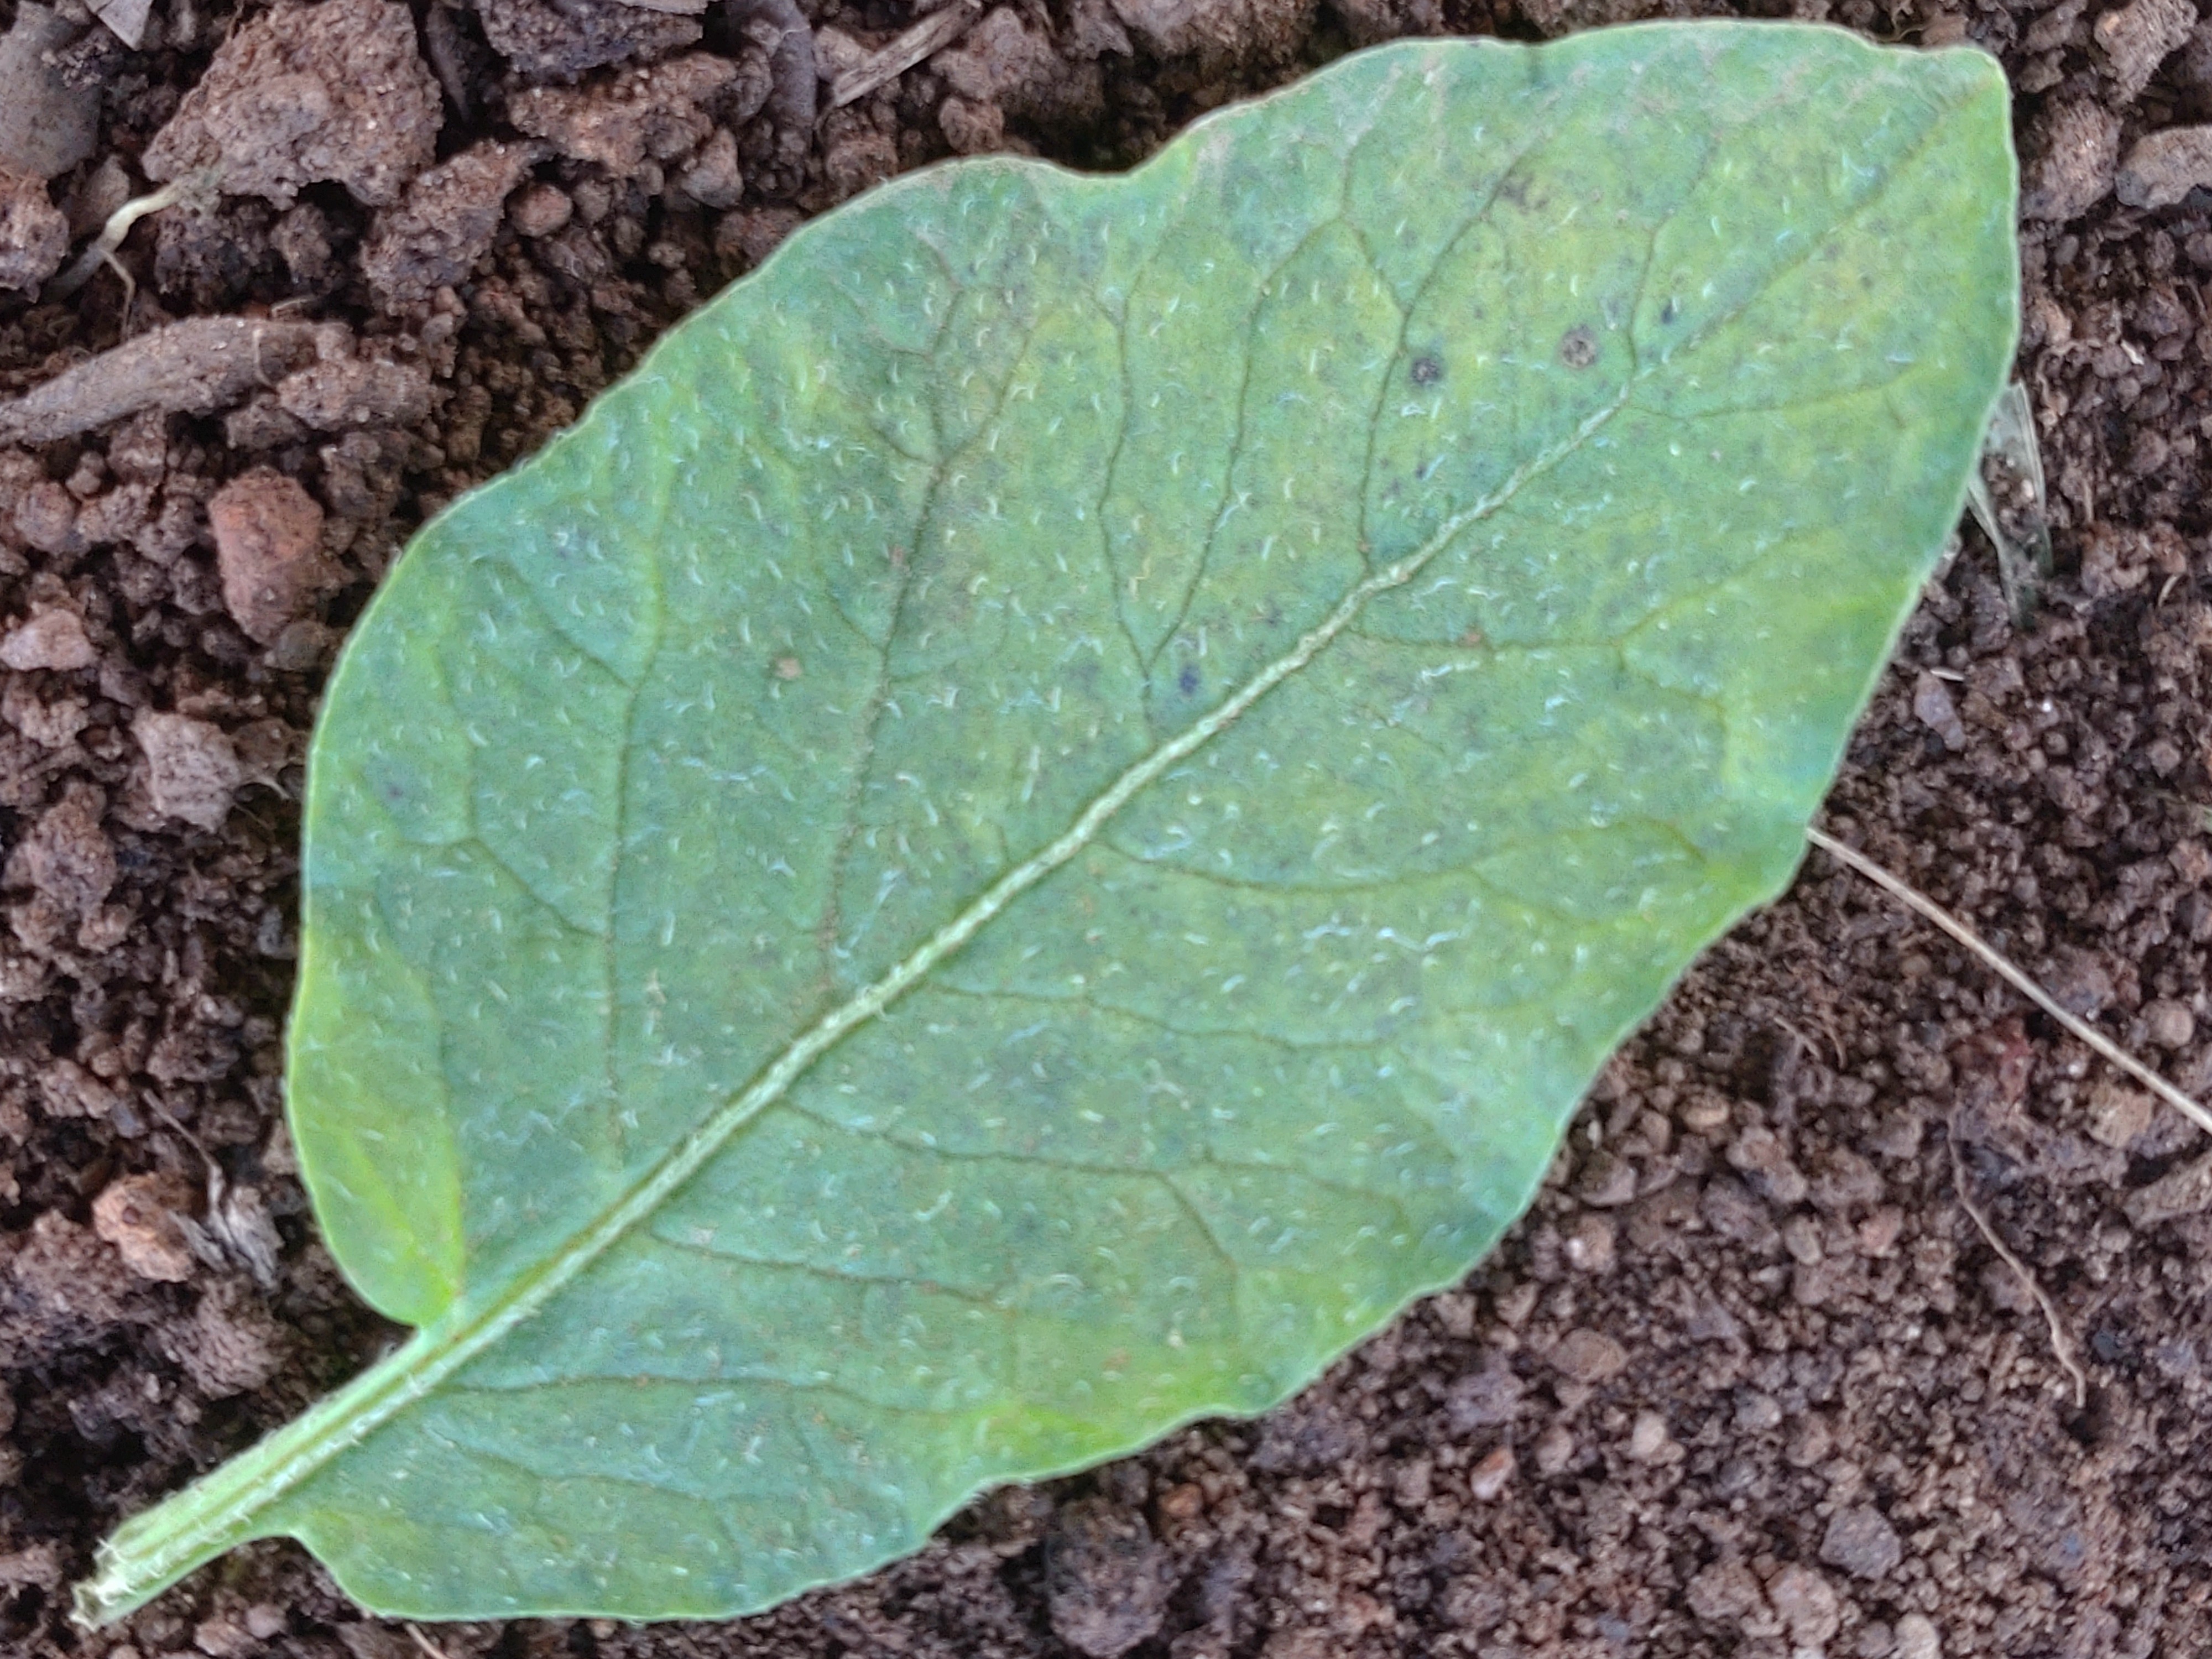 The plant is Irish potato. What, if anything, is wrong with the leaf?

late blight
